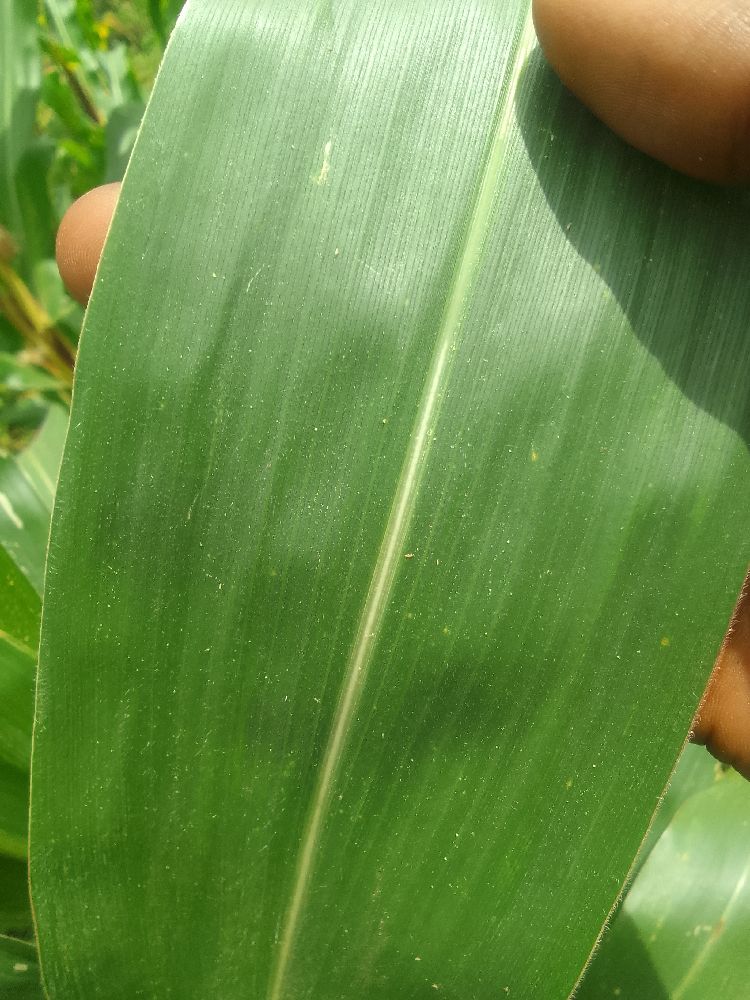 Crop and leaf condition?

maize, healthy
